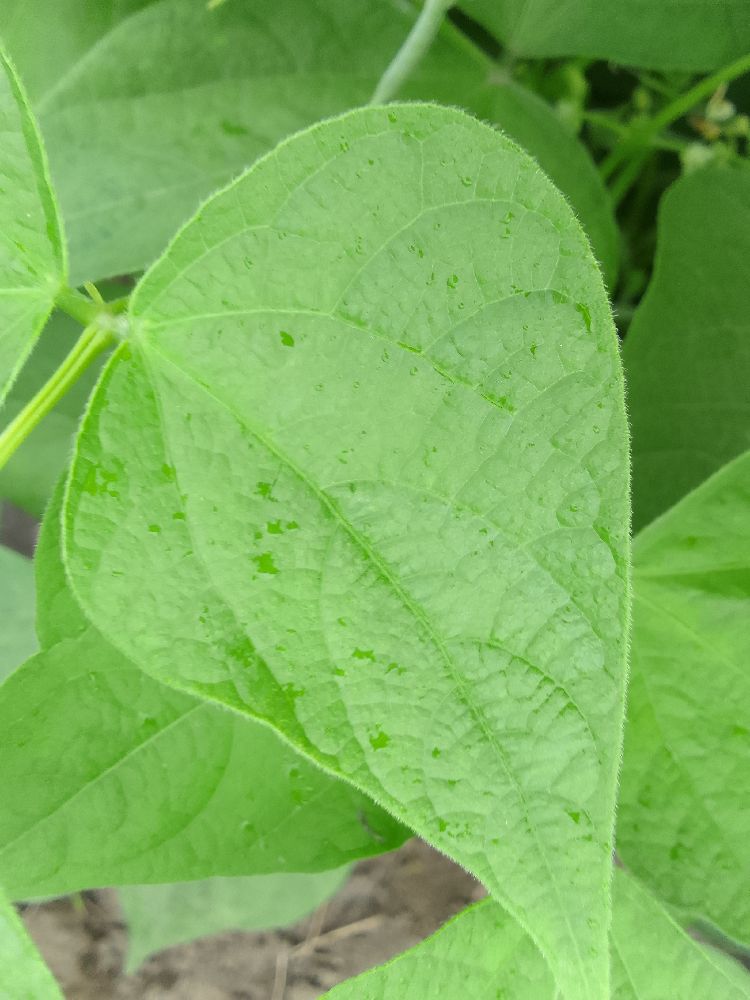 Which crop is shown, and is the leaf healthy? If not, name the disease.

common bean, healthy
